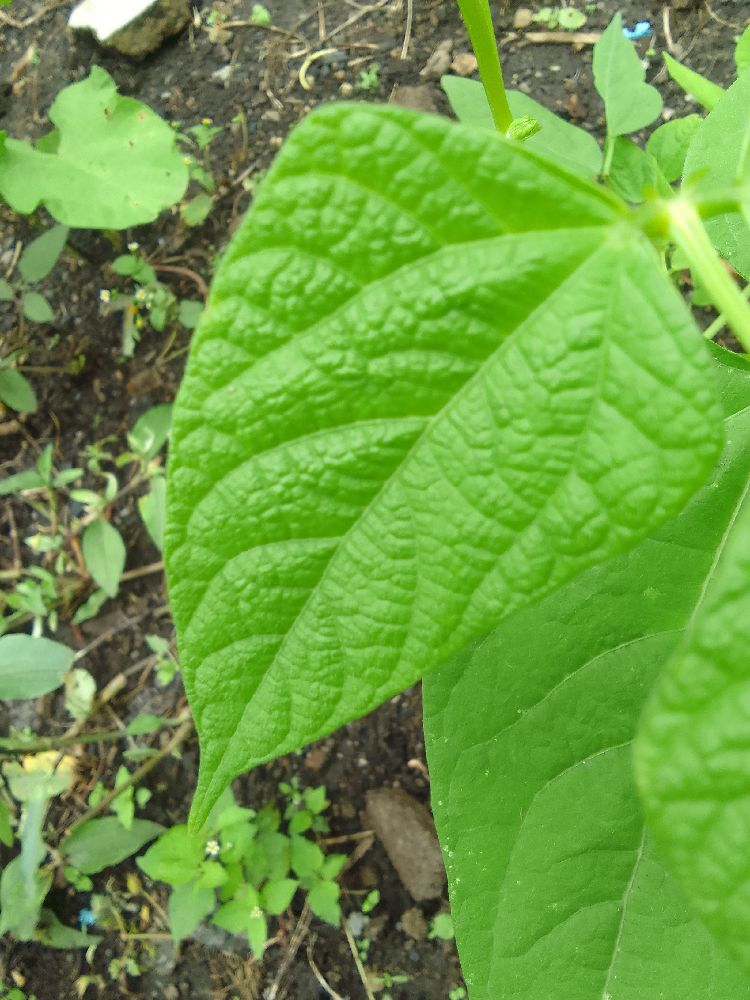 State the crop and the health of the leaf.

common bean, healthy
